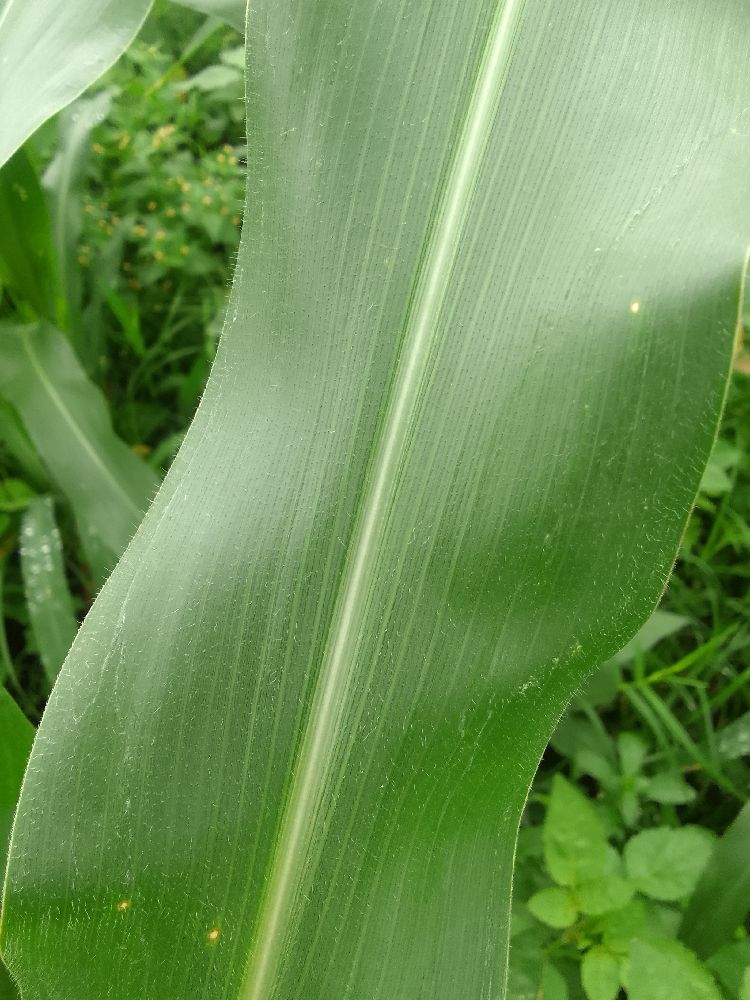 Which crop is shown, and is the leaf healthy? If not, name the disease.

maize, healthy
